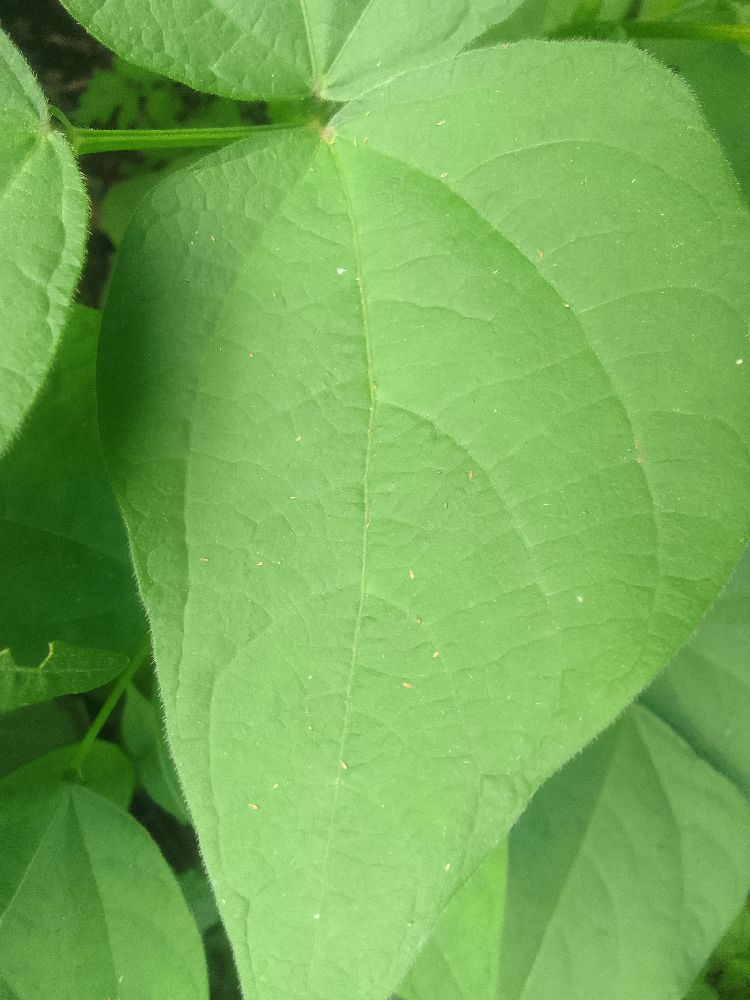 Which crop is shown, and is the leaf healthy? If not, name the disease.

common bean, healthy
